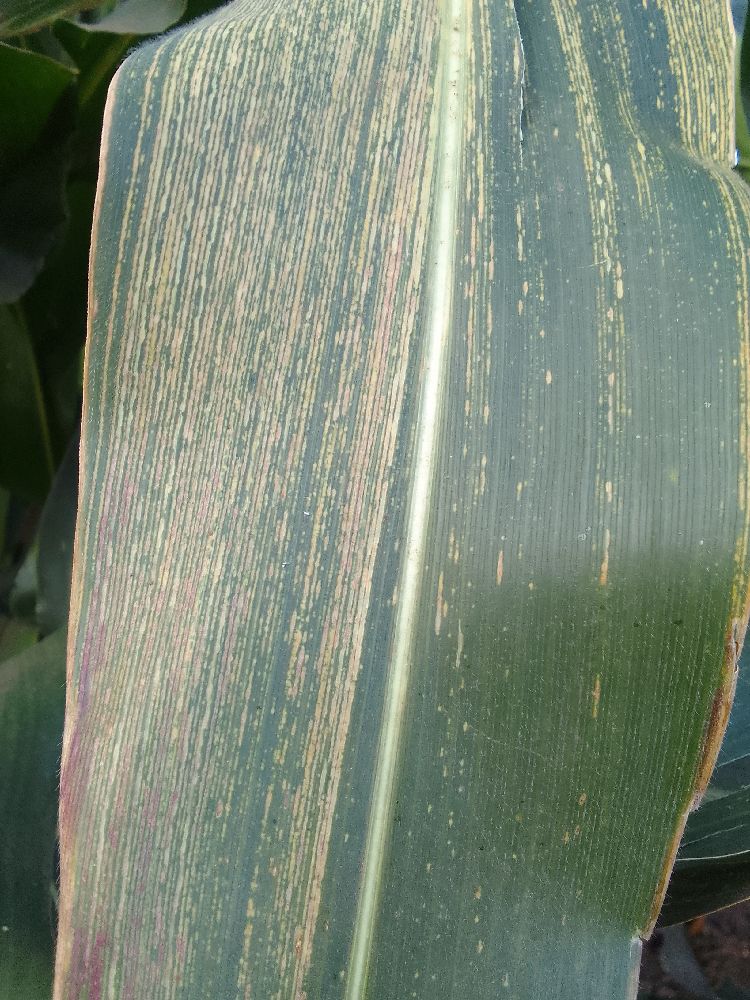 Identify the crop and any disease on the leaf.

maize, maize streak virus
